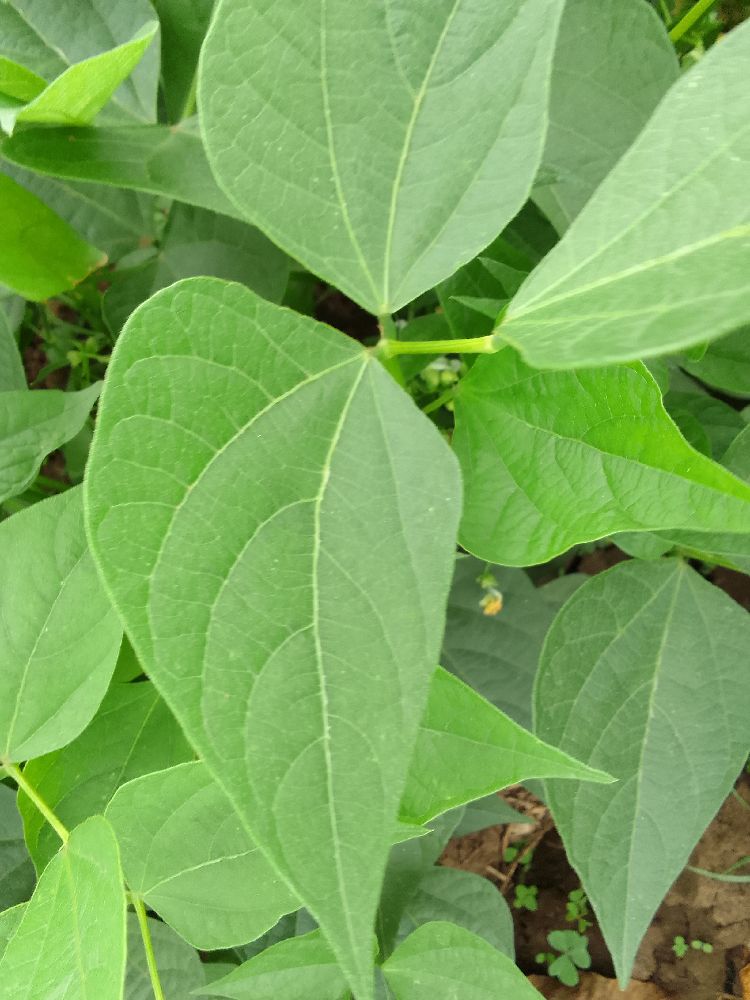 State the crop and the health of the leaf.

common bean, healthy
